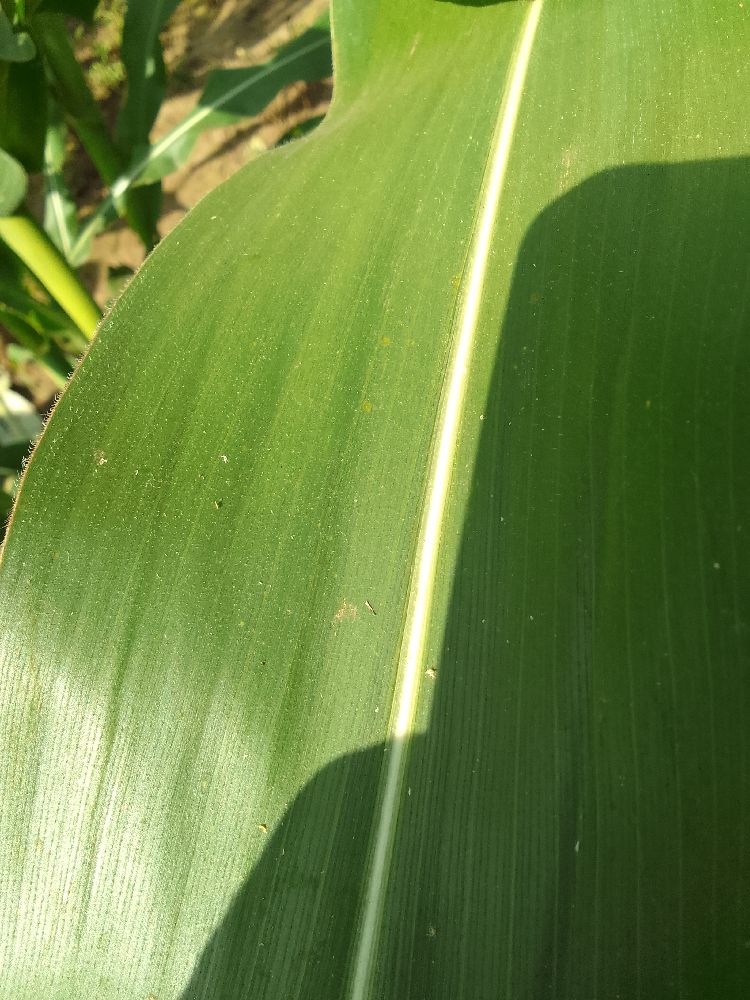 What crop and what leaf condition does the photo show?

maize, healthy
